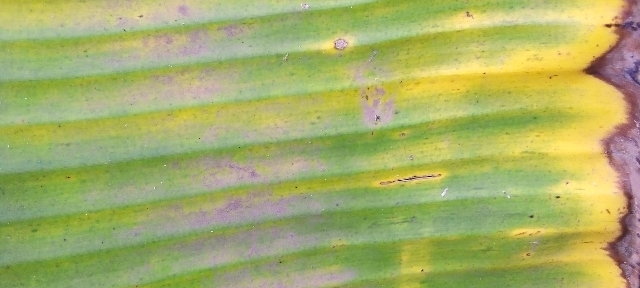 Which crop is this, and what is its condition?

banana, fusarium wilt race 1
